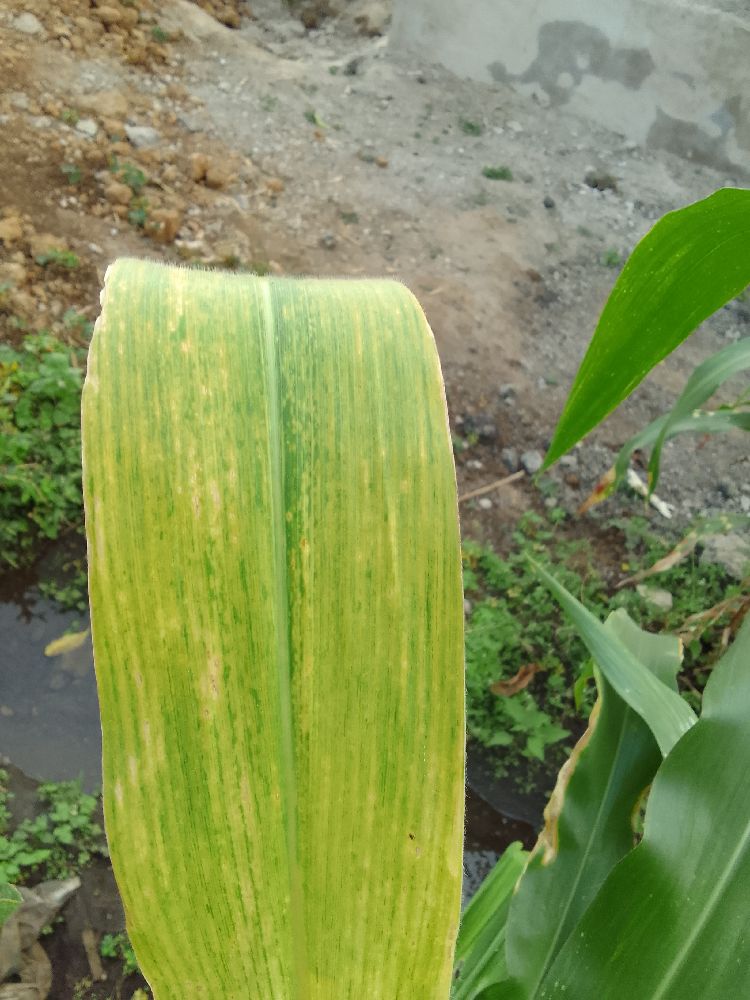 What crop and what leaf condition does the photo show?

maize, maize lethal necrosis
